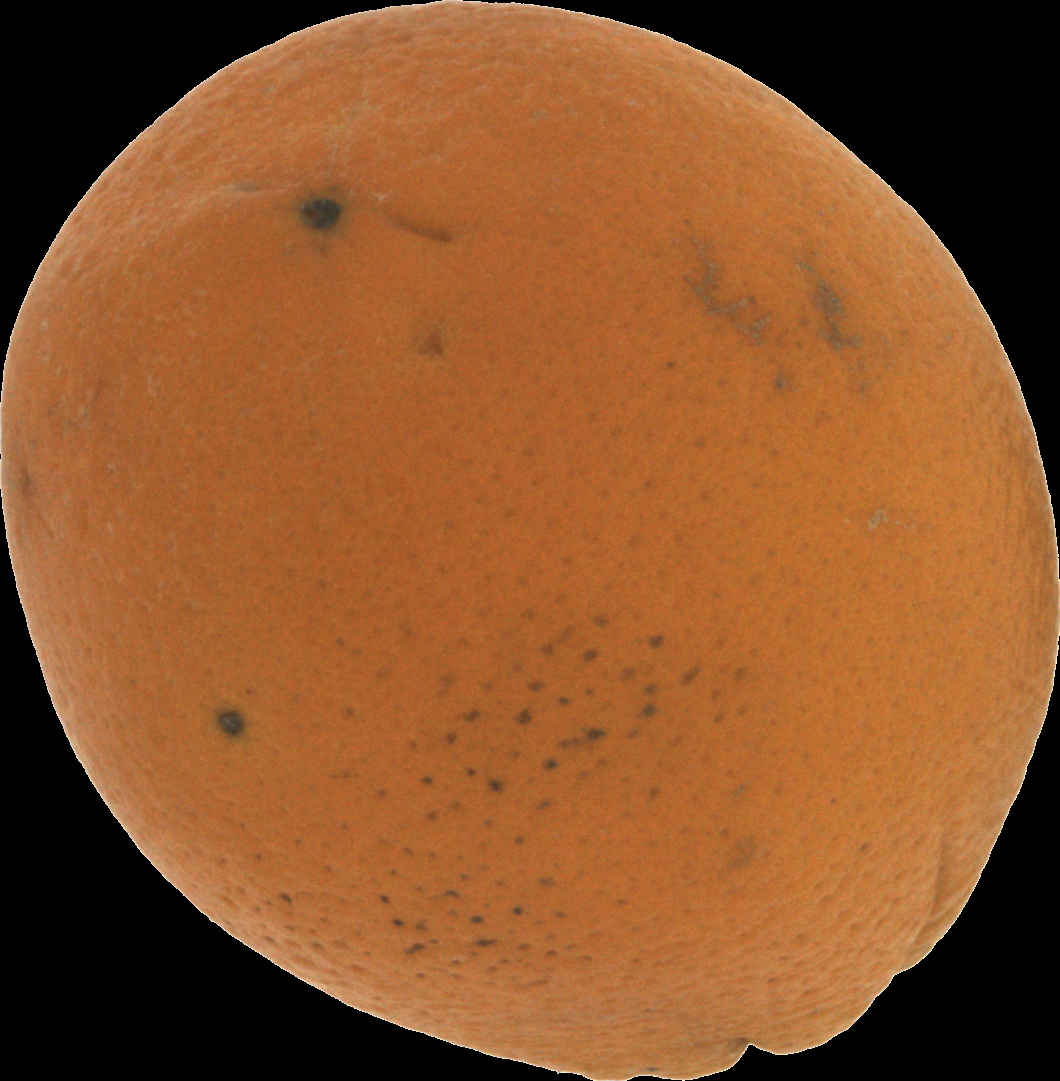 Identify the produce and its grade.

orange, bad
